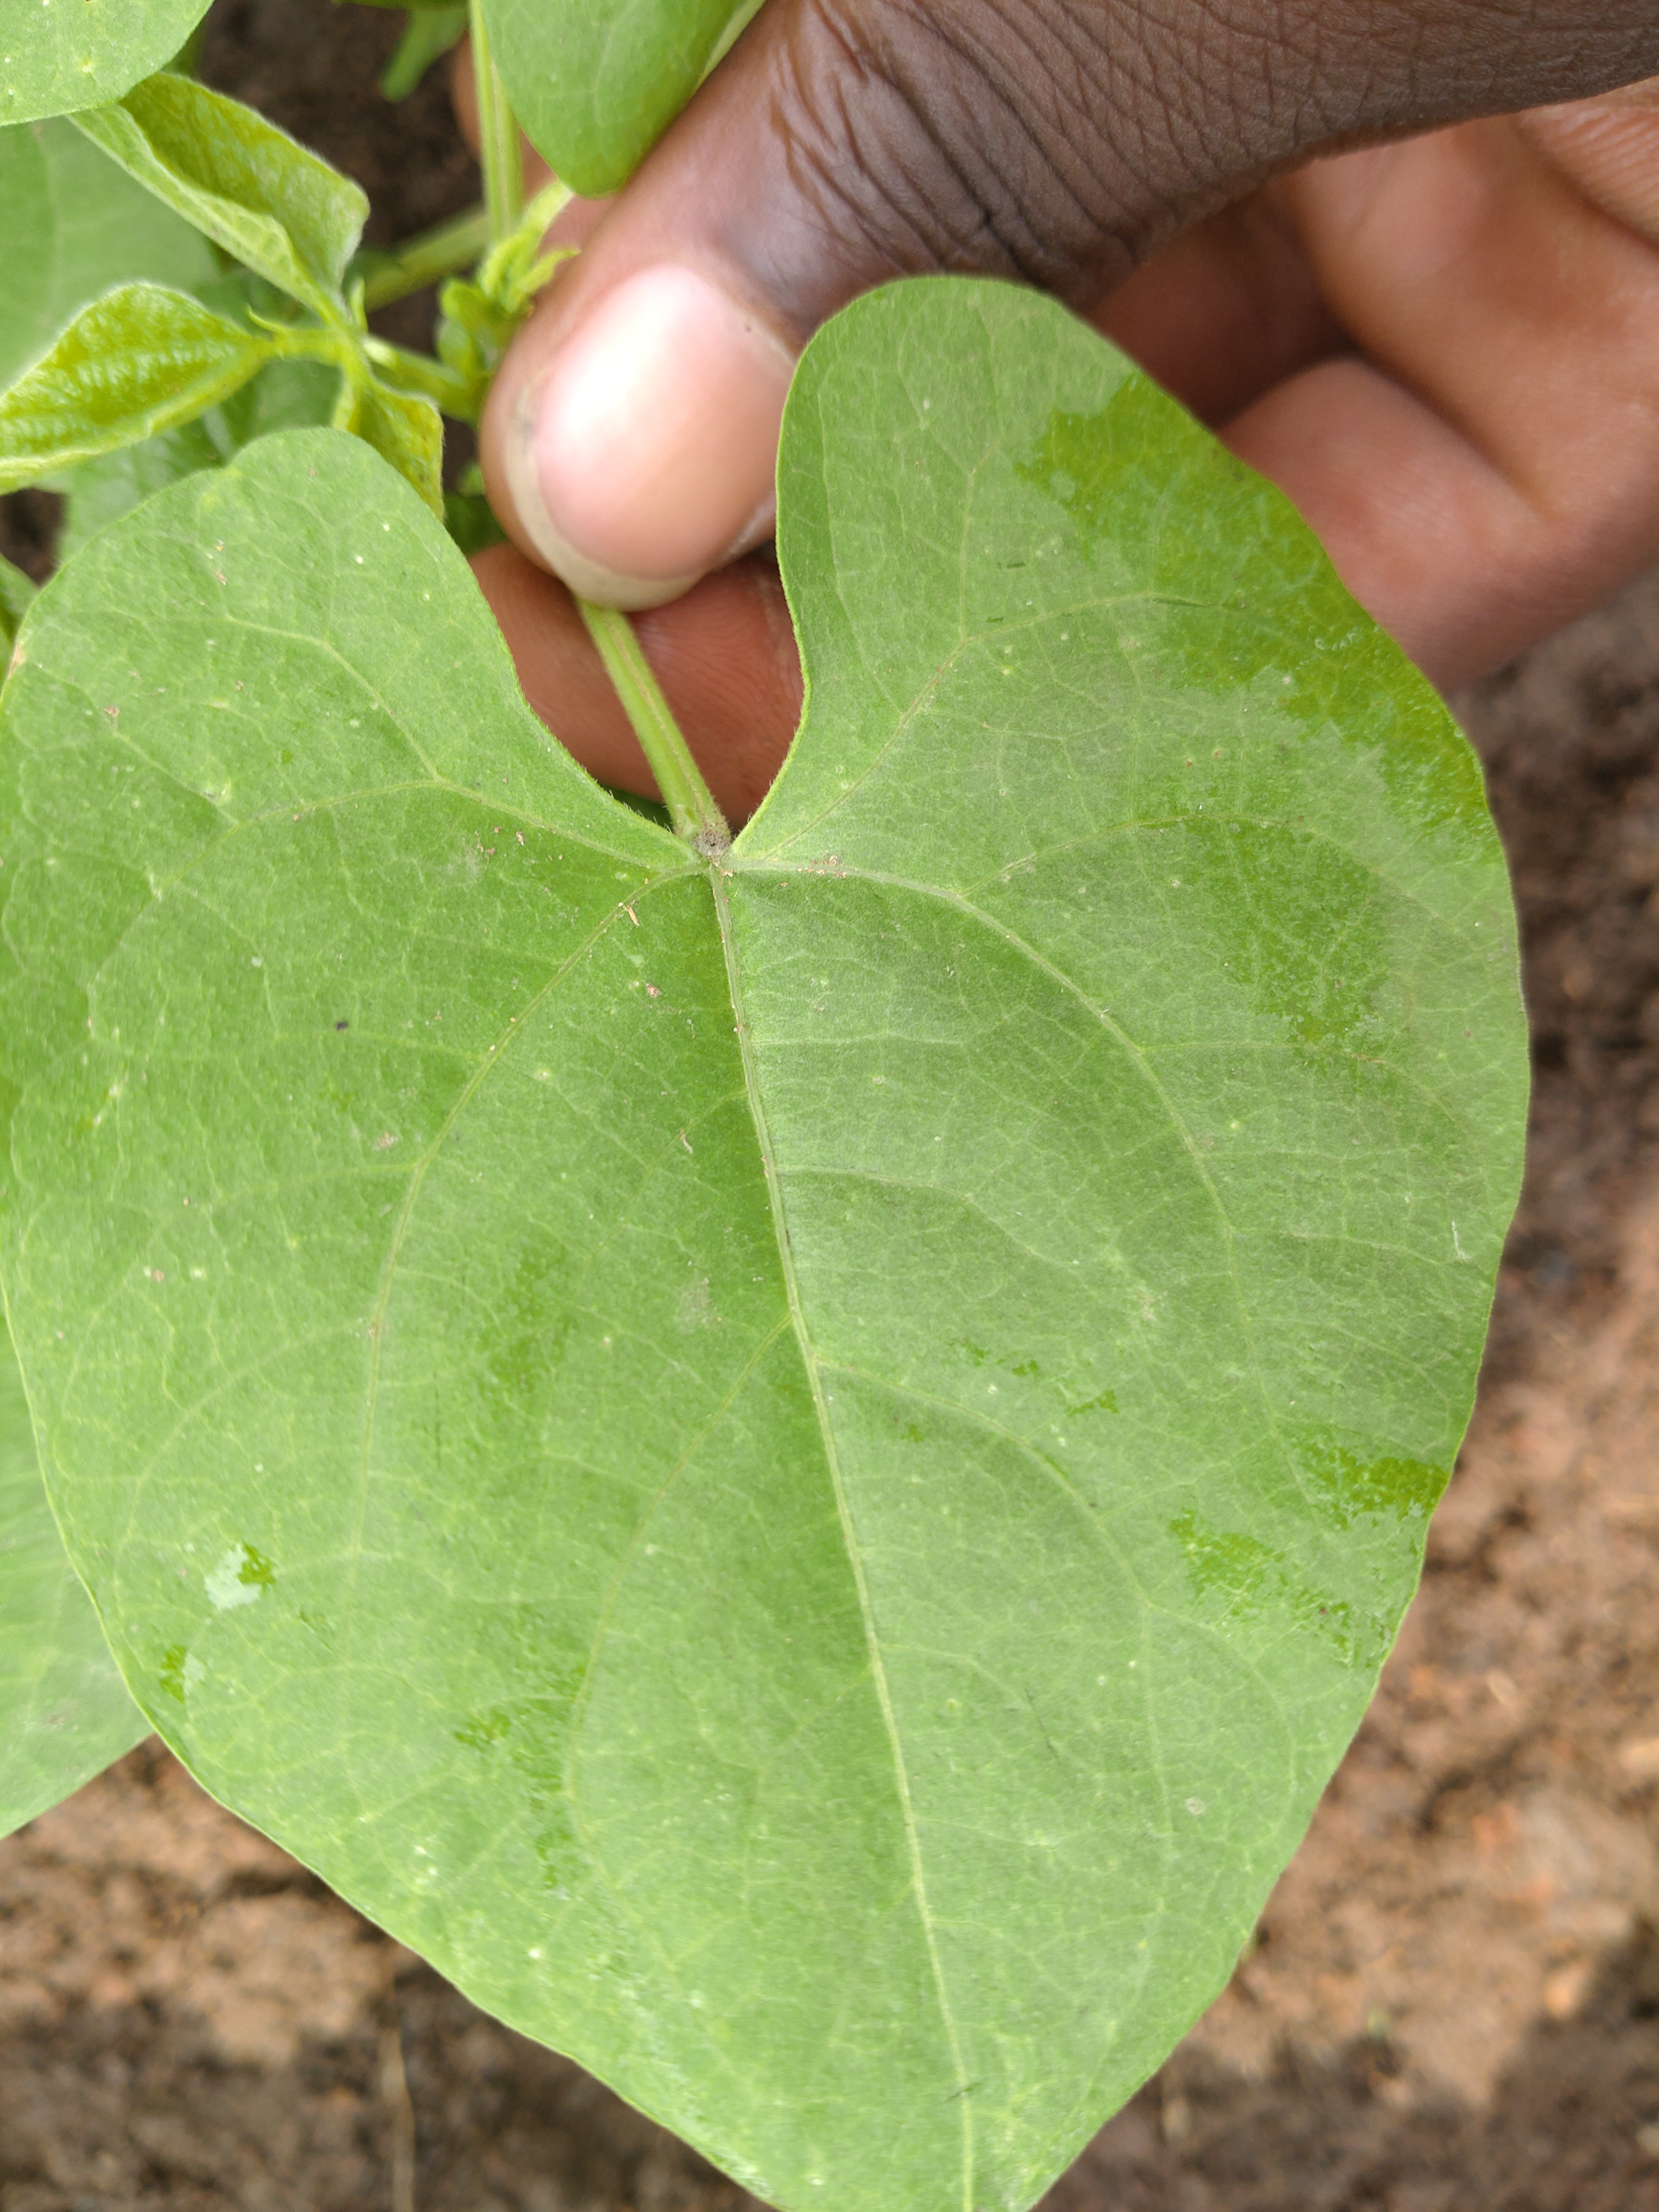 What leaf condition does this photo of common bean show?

healthy
